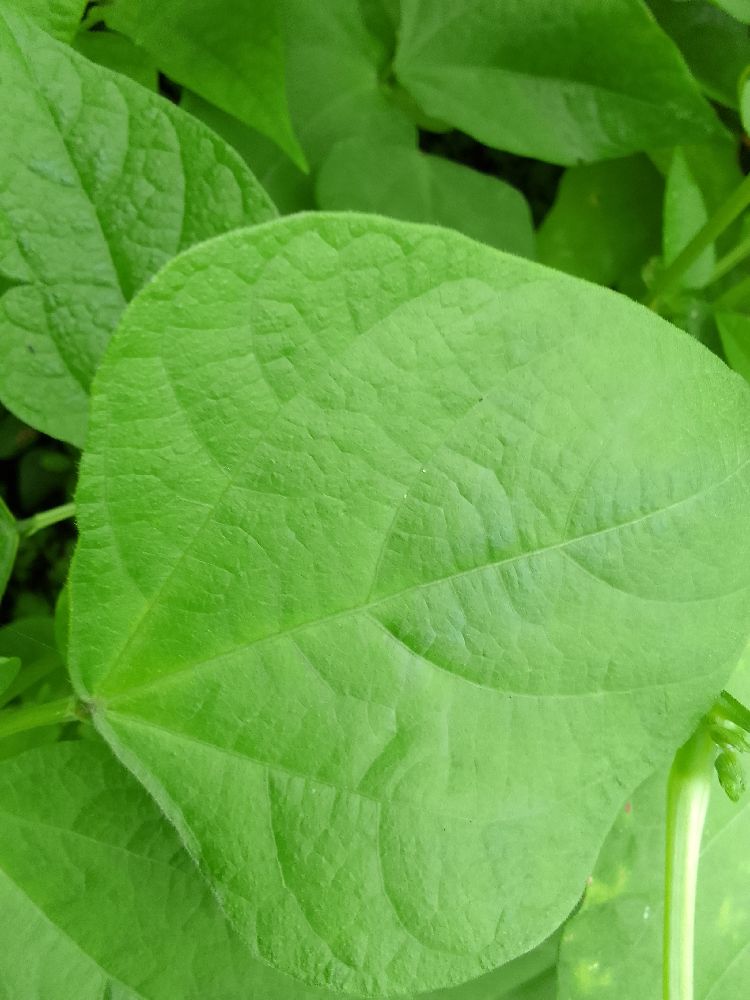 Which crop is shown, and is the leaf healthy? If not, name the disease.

common bean, healthy
